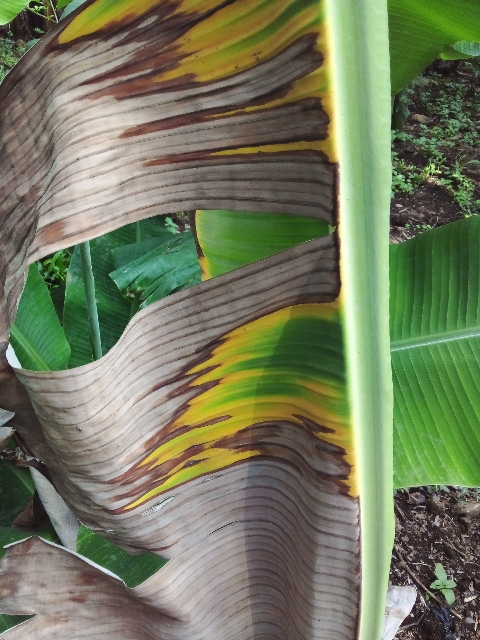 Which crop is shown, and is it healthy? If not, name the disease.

banana, fusarium wilt race 1
